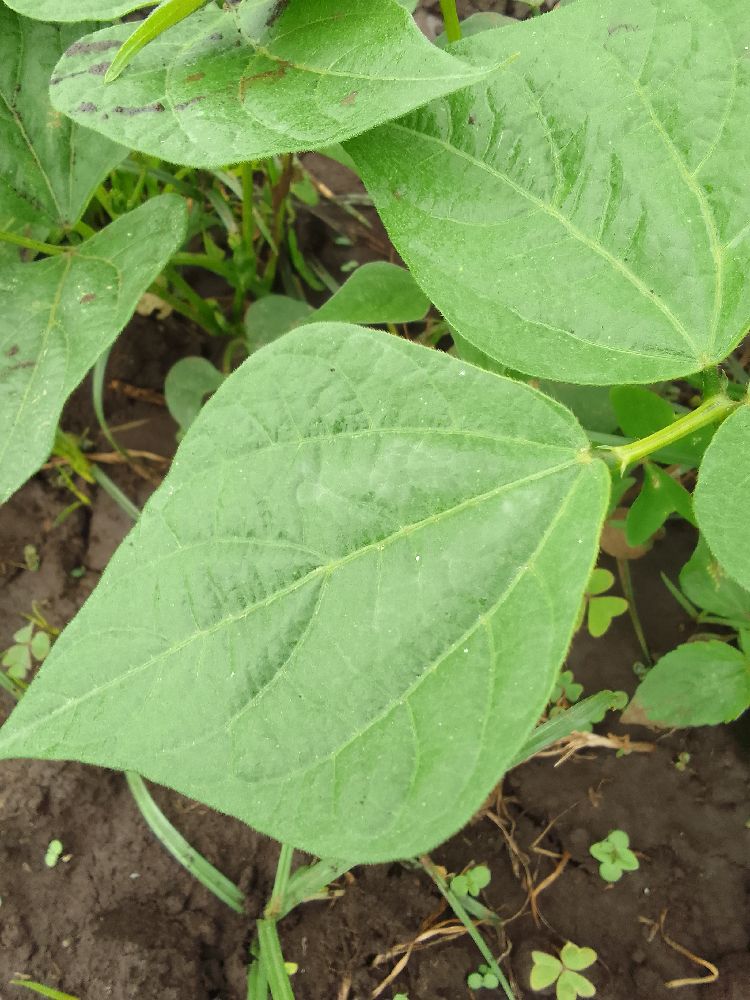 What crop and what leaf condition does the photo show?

common bean, healthy
